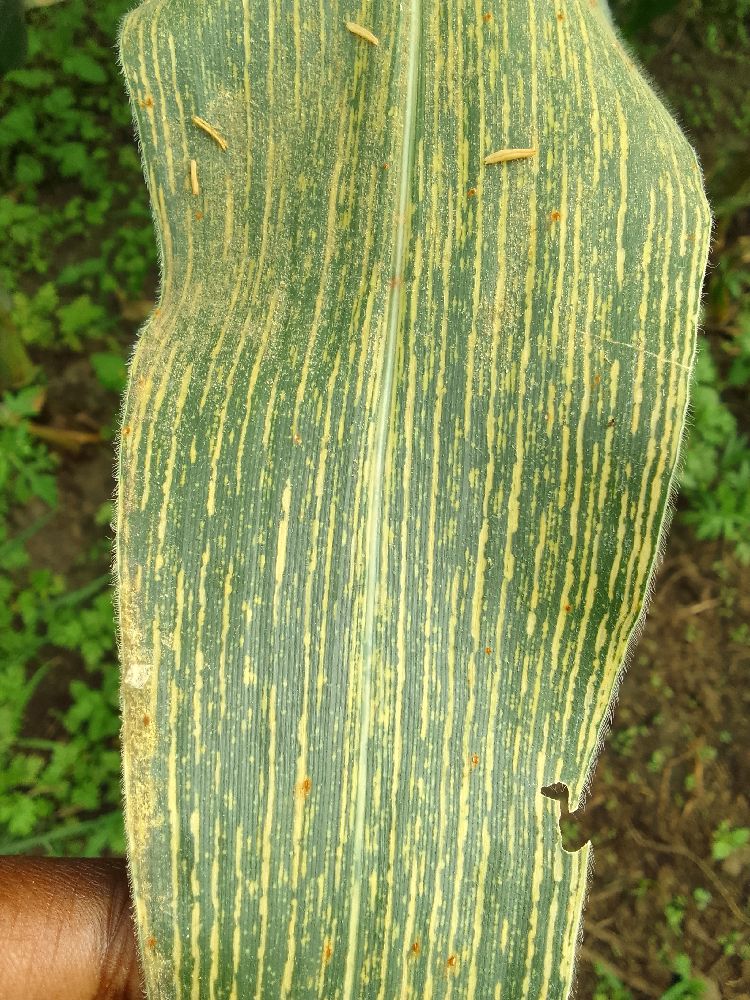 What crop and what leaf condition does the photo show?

maize, maize streak virus
